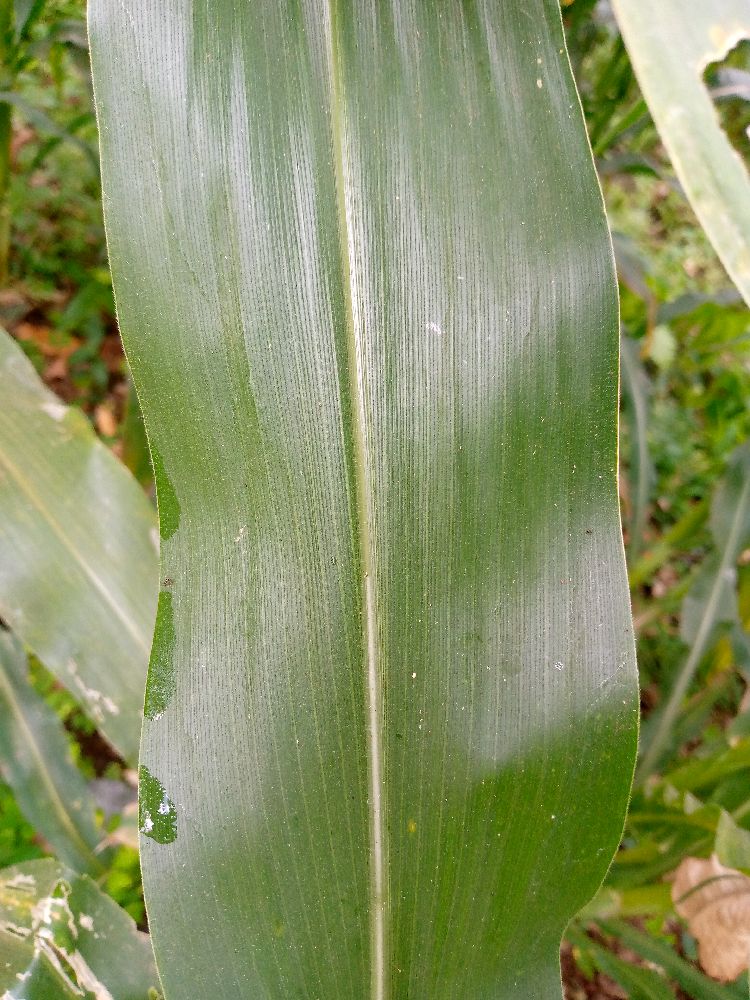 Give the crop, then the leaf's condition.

maize, healthy
